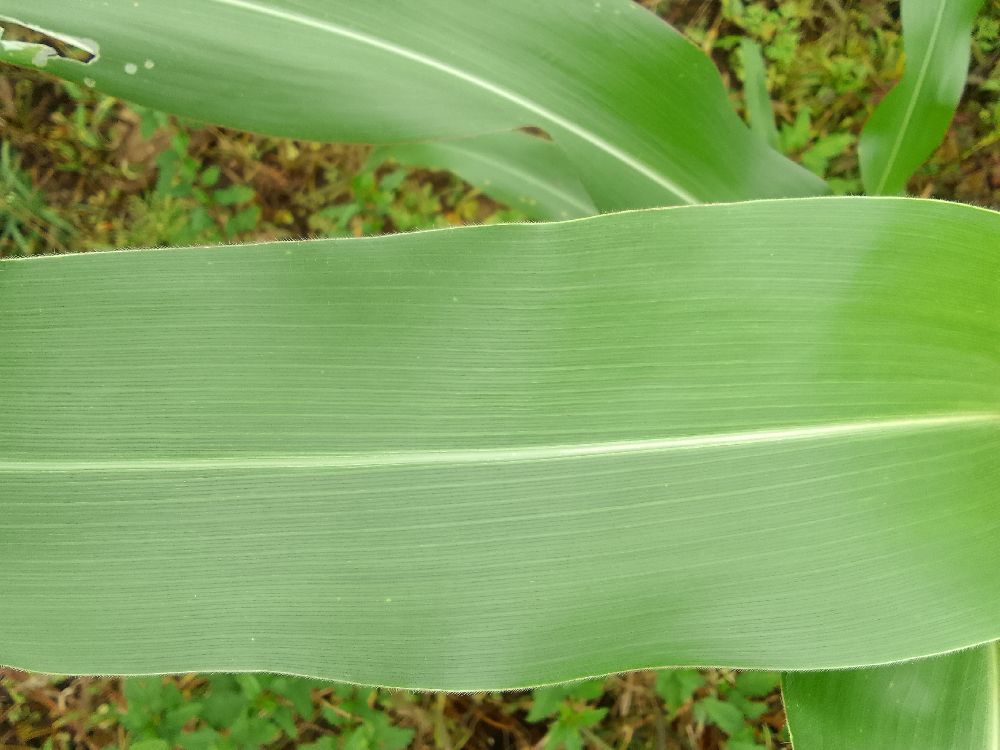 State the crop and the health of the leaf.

maize, healthy
